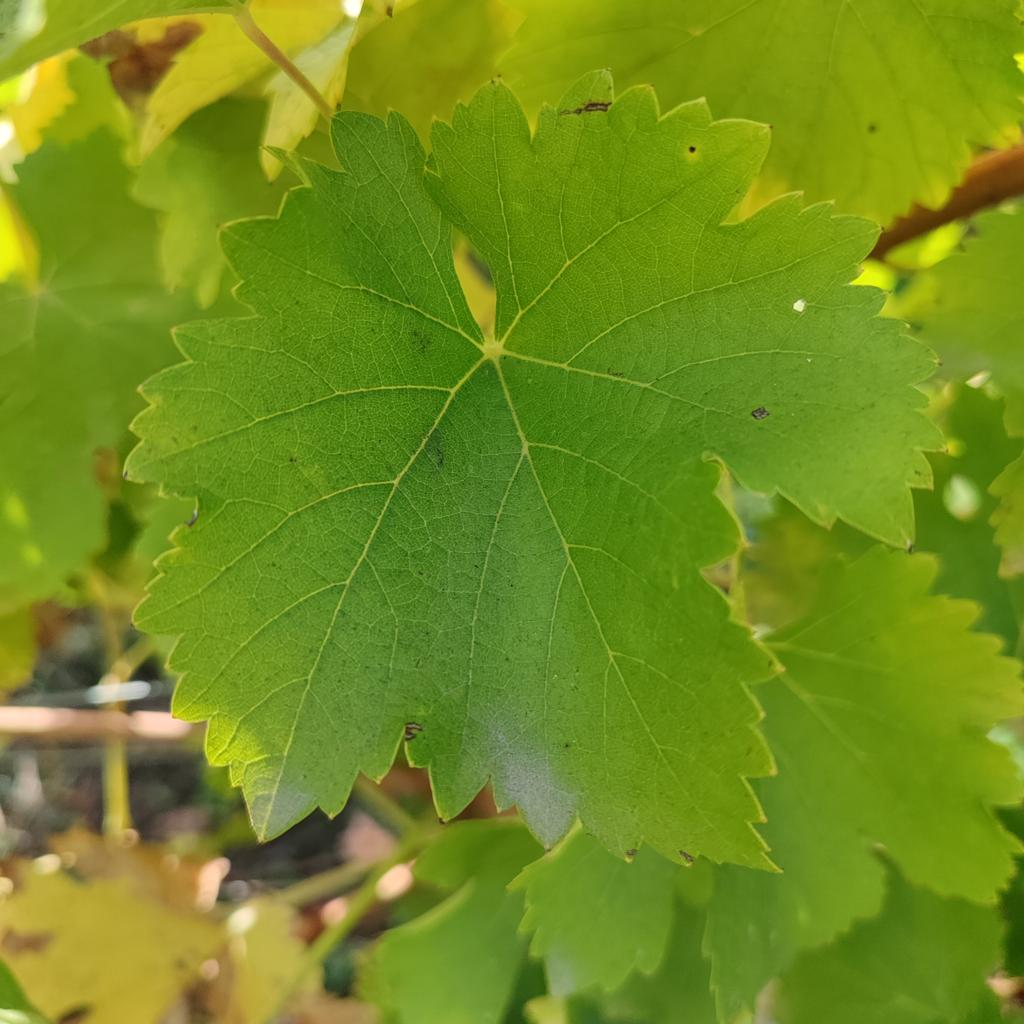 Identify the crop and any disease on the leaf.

grapevine, powdery mildew
